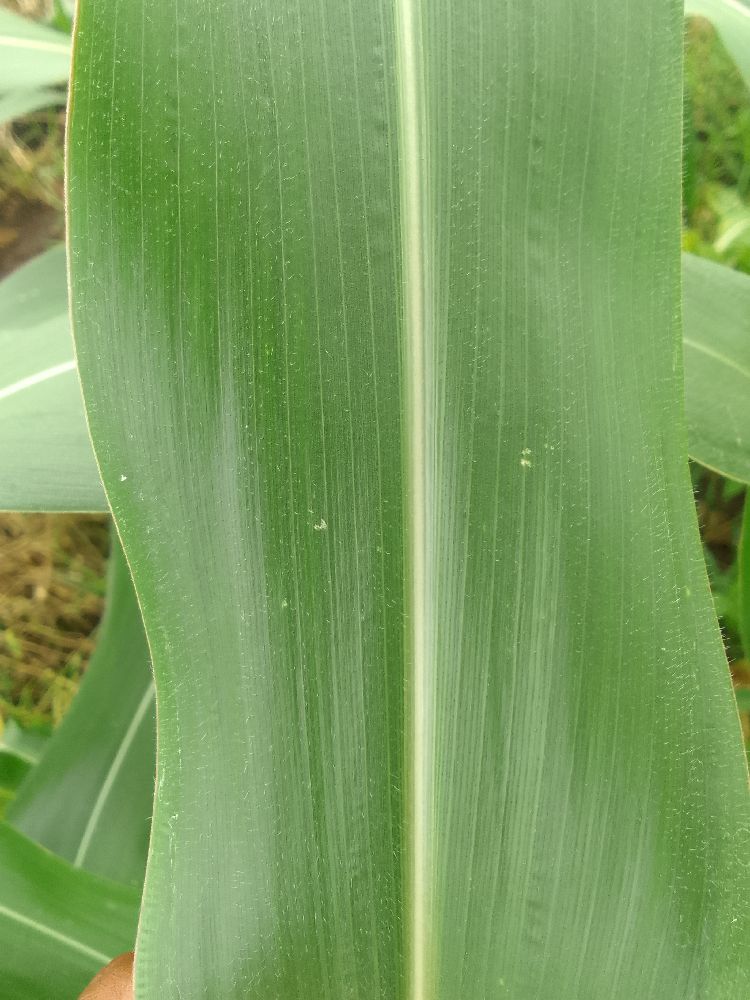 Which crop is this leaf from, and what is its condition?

maize, healthy
